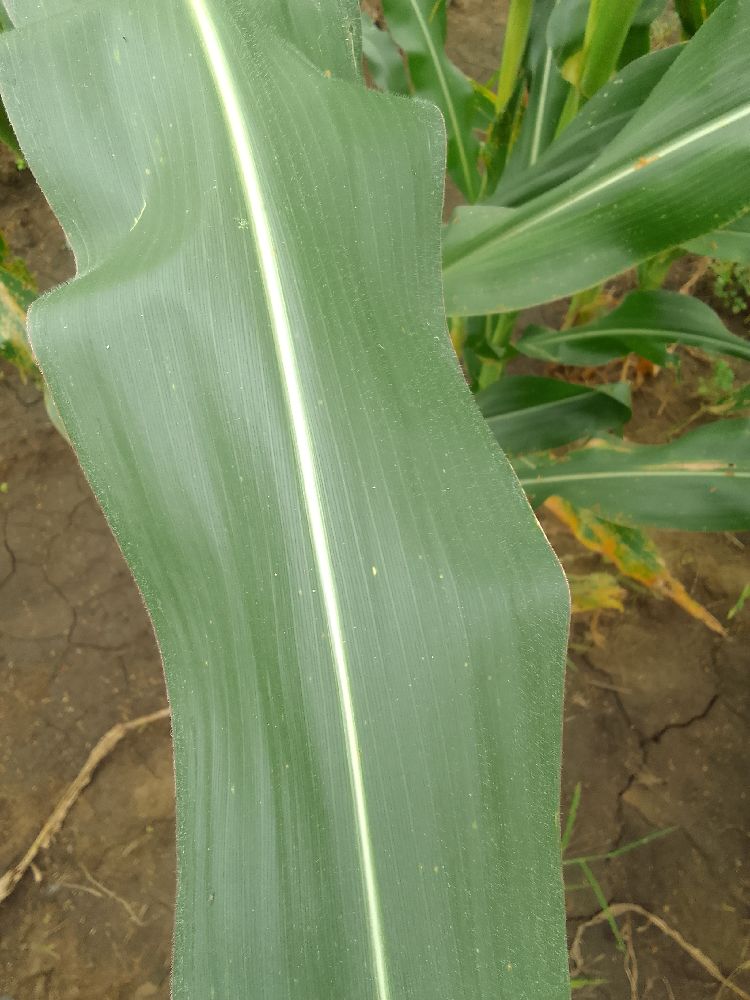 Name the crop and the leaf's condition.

maize, healthy
